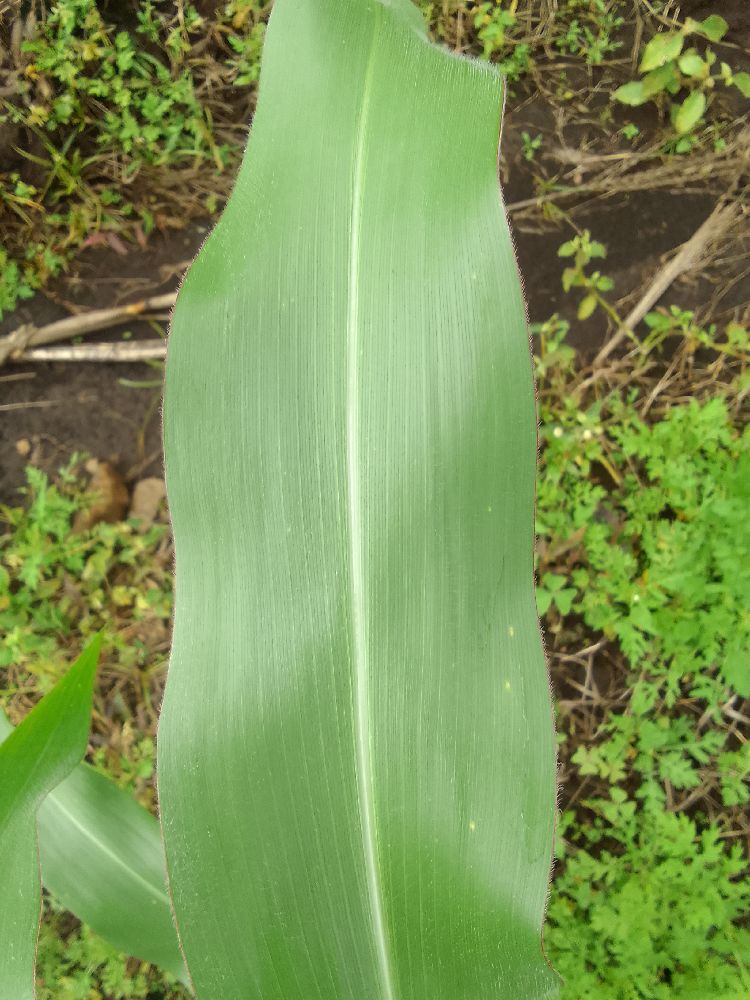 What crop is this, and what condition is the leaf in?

maize, healthy
